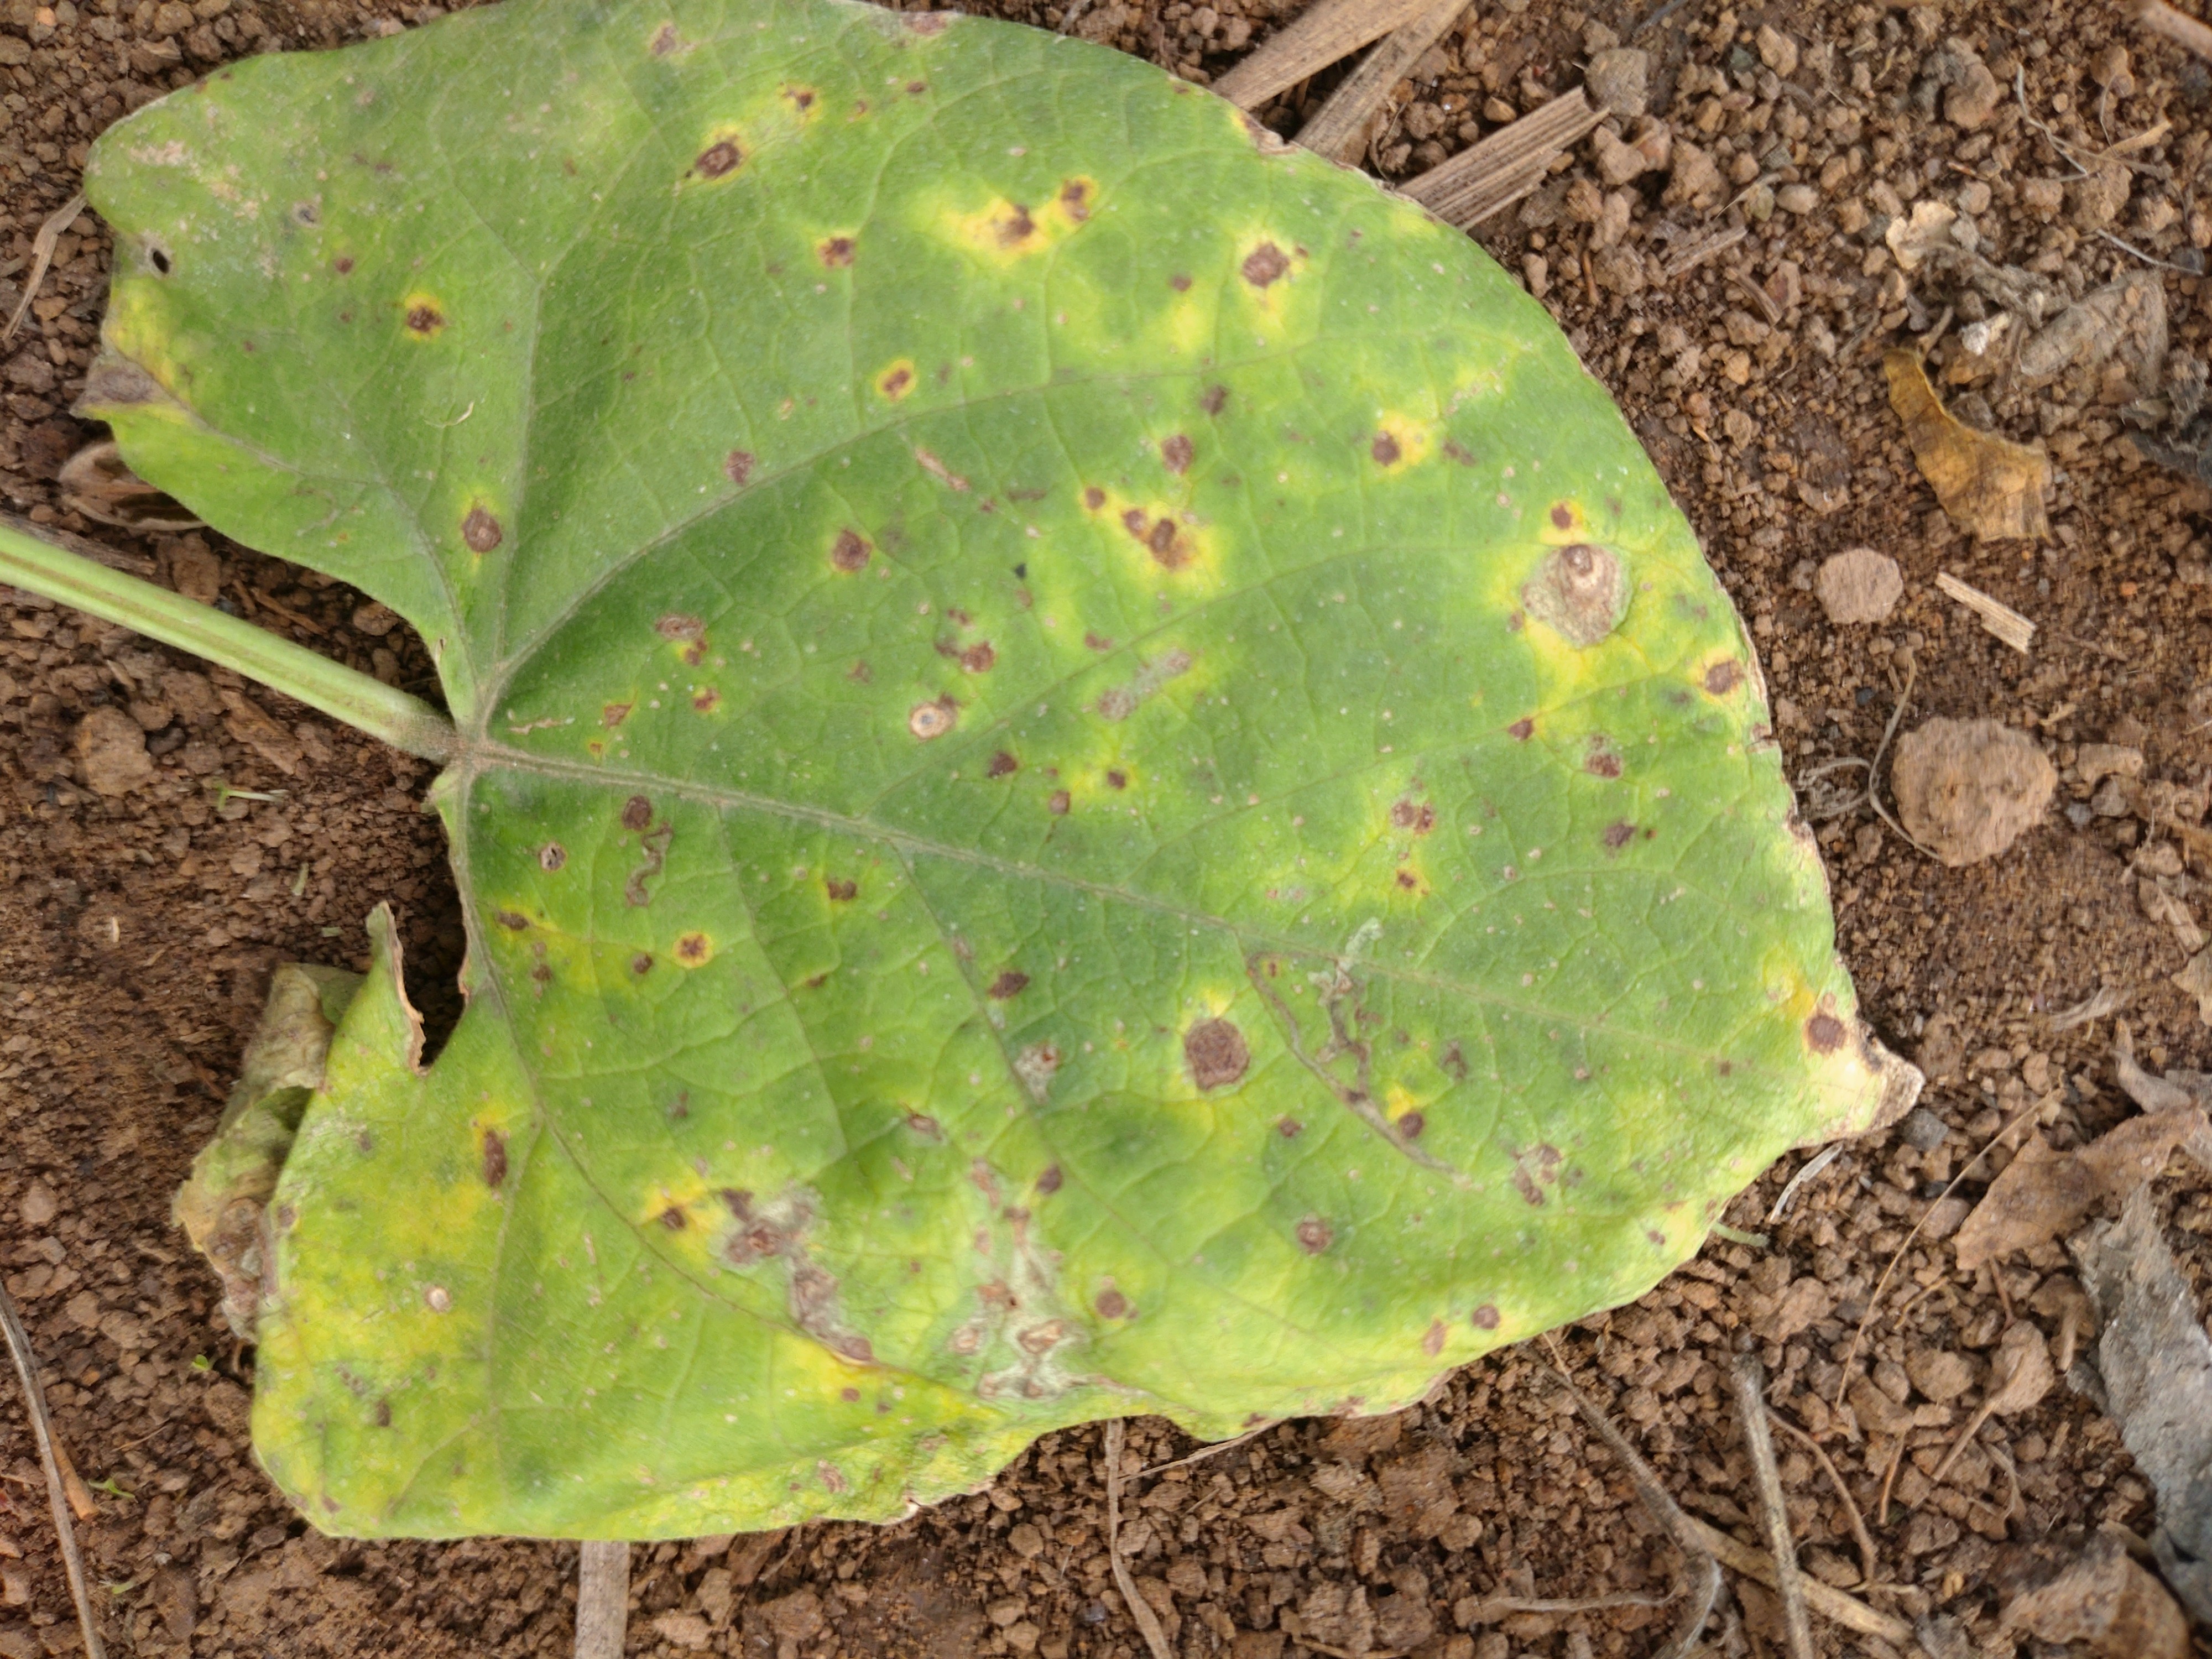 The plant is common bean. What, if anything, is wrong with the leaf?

rust
